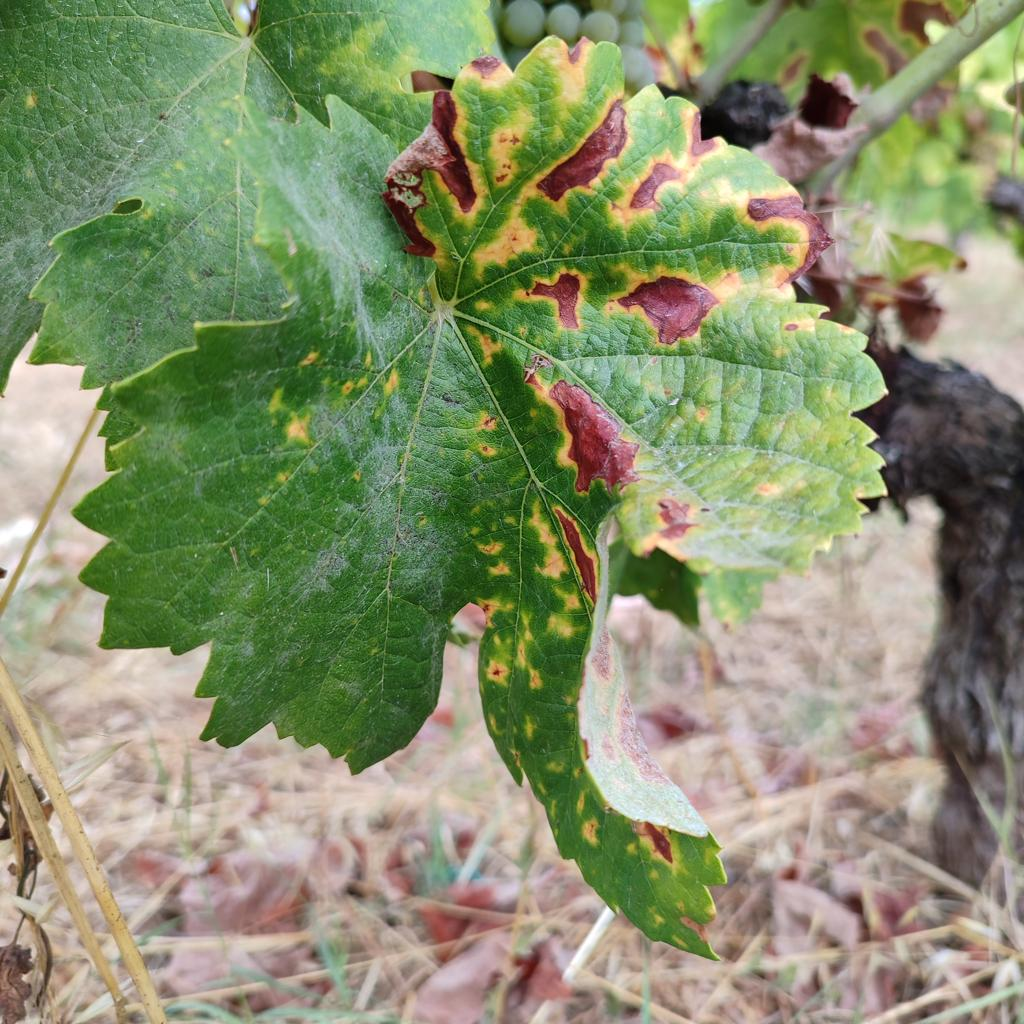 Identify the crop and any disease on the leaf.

grapevine, esca complex
